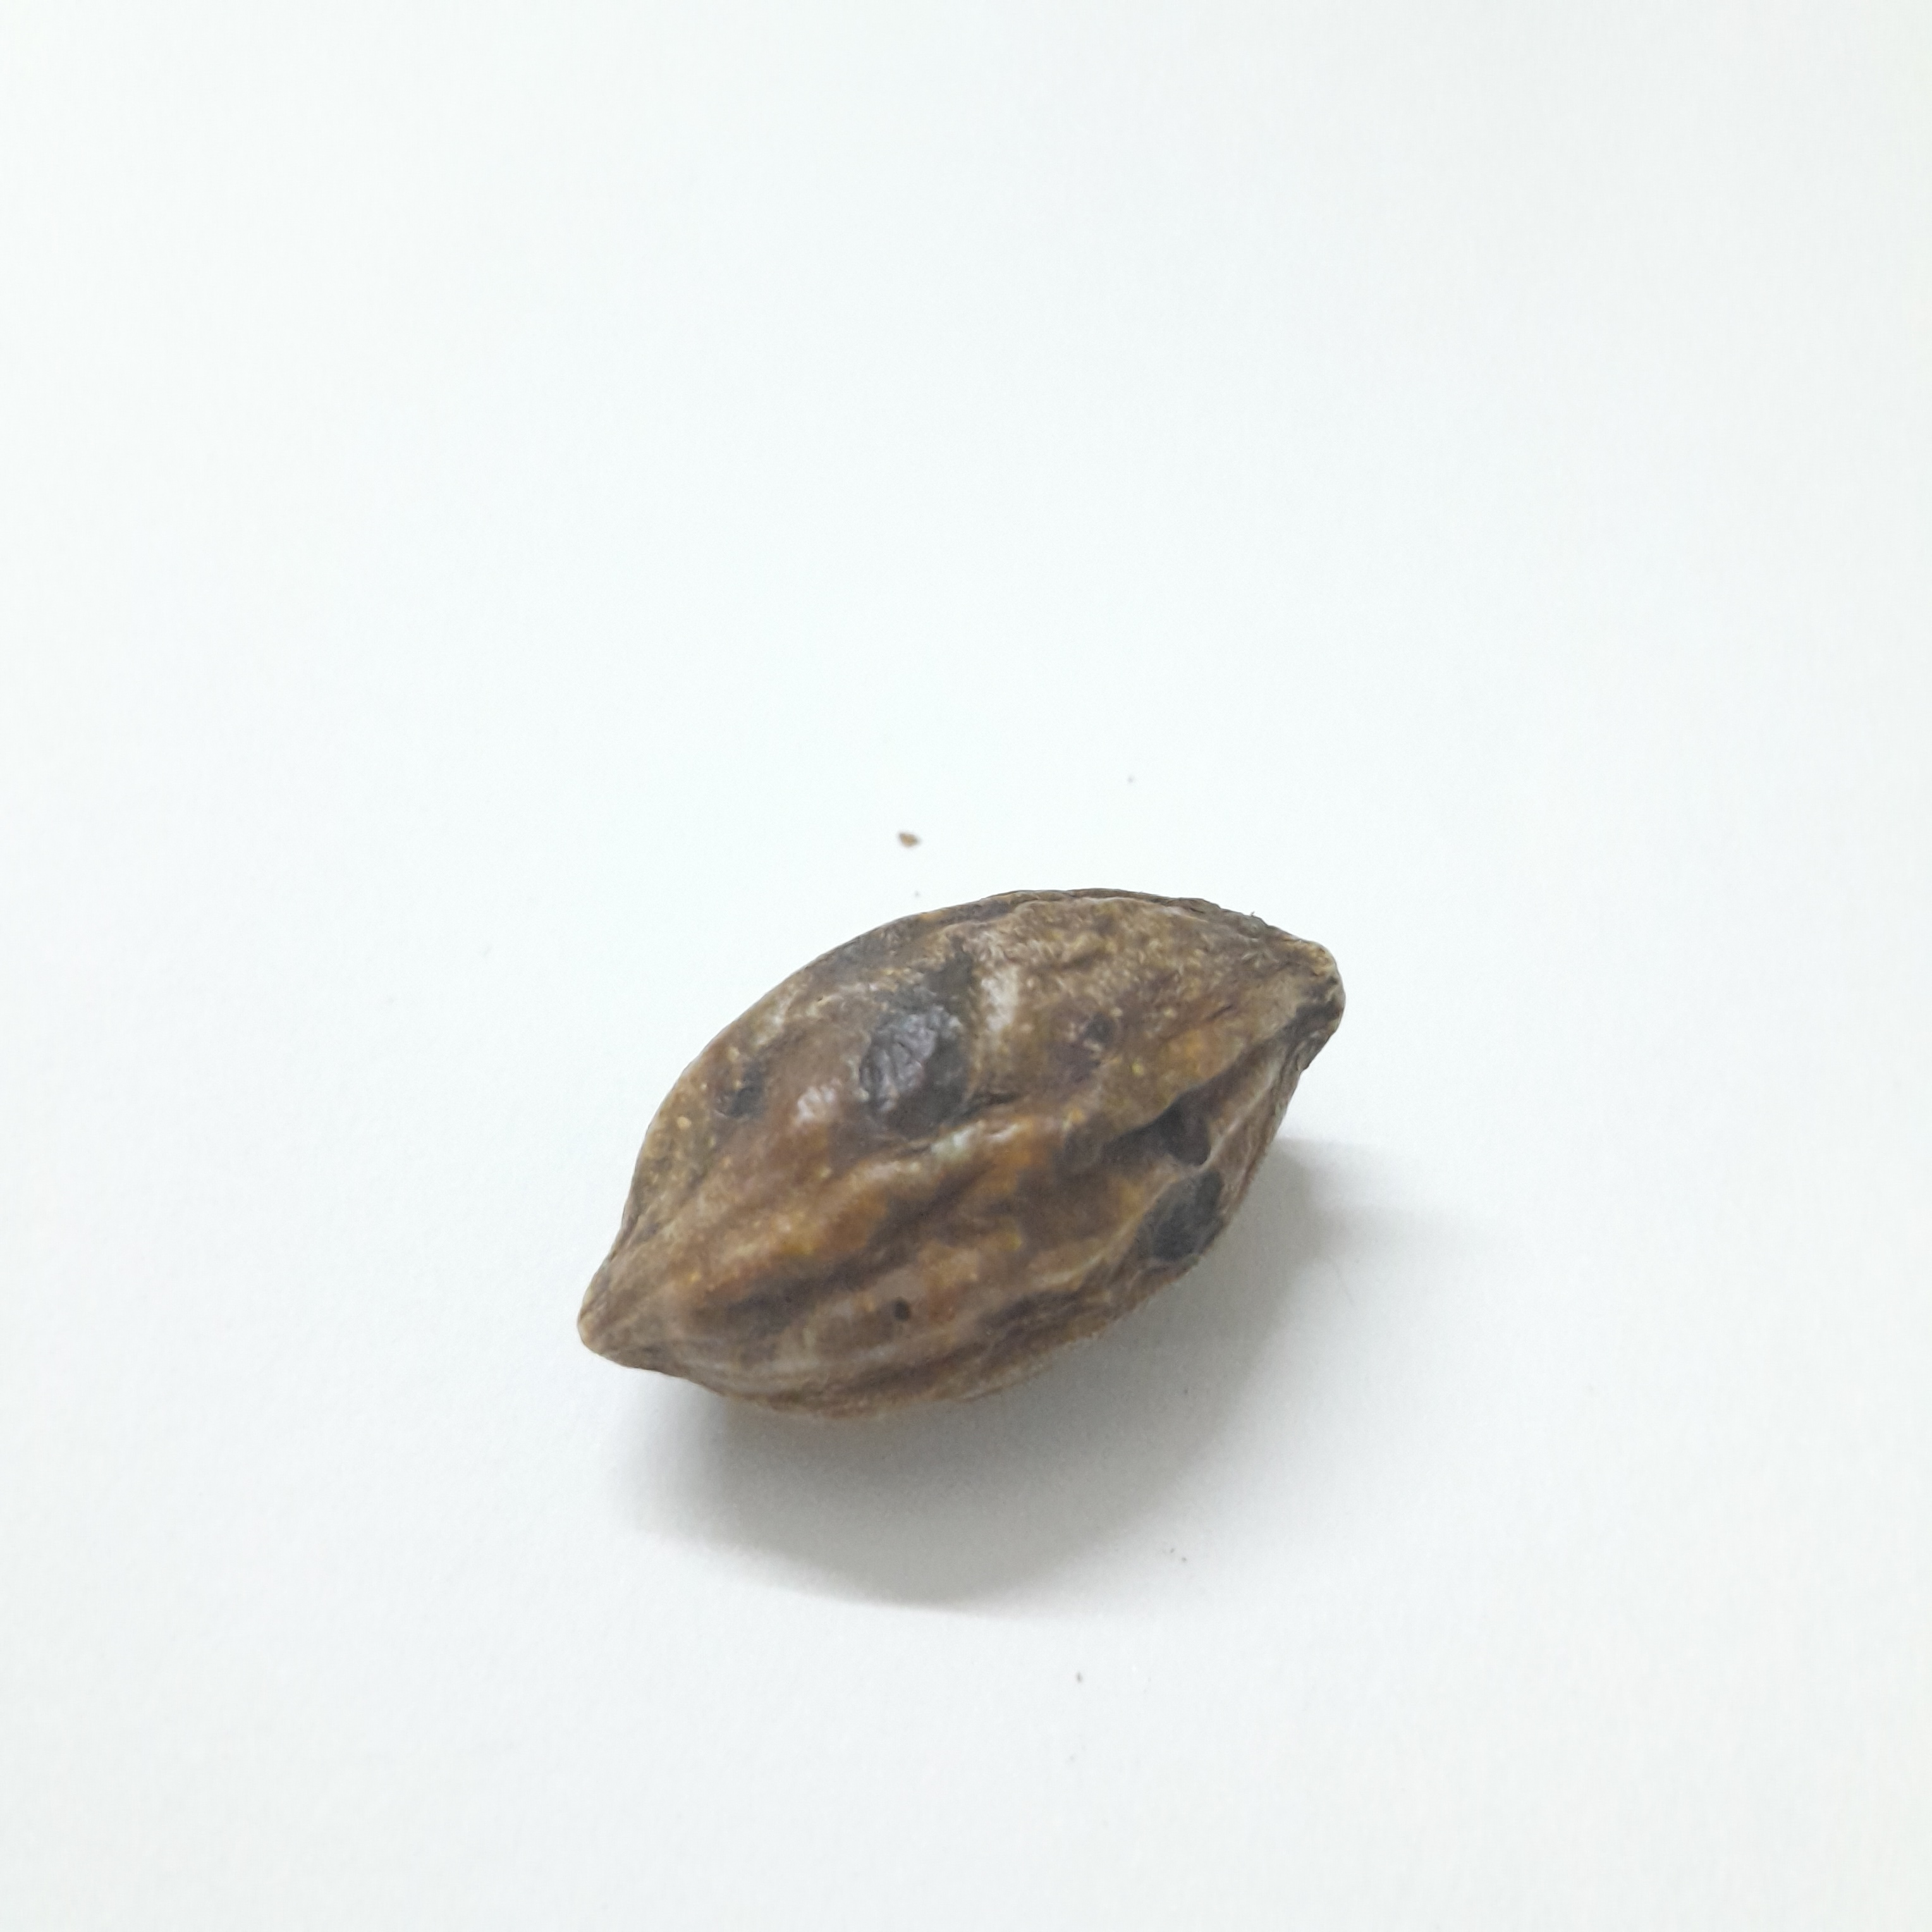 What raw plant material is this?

hirdaa
